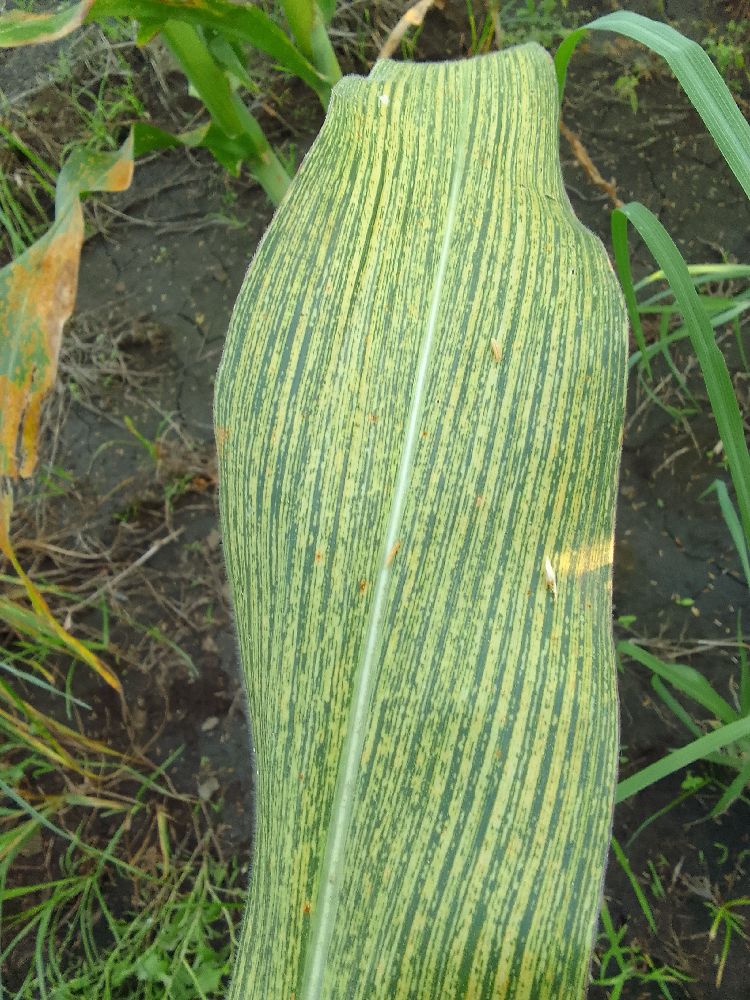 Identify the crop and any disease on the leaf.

maize, maize streak virus
